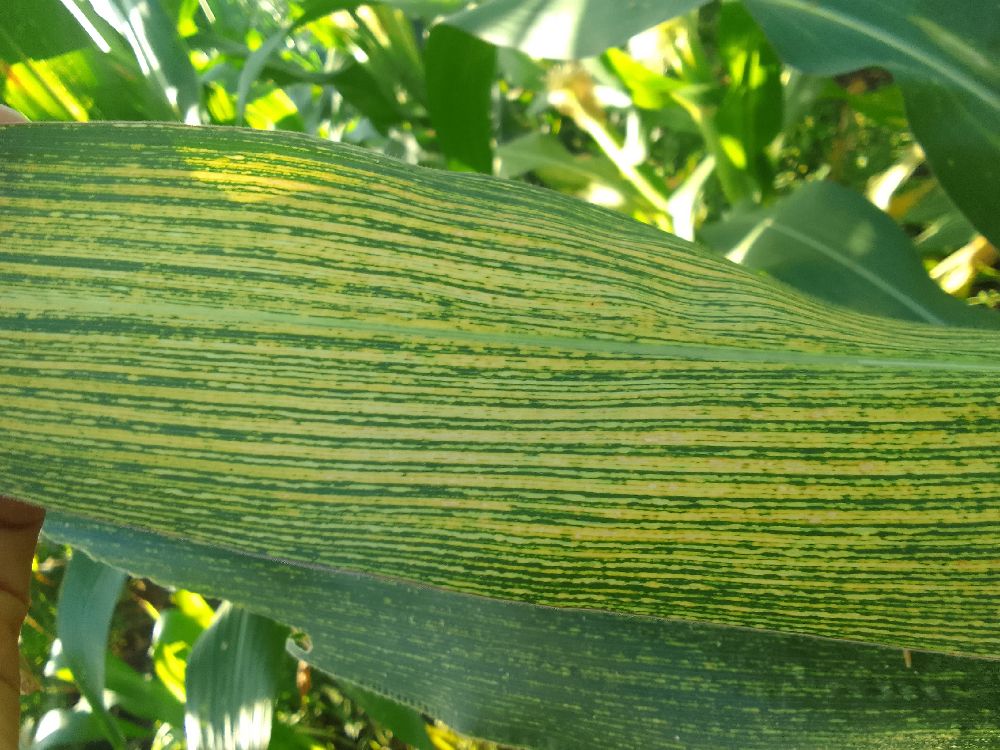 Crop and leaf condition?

maize, maize streak virus
